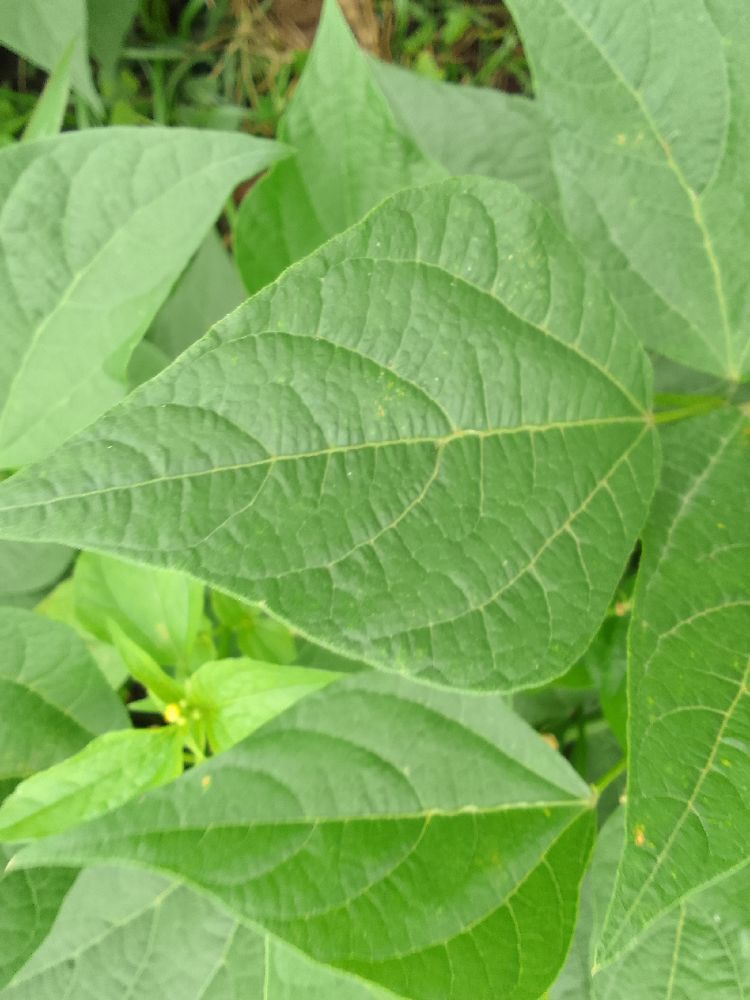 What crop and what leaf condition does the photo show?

common bean, healthy
